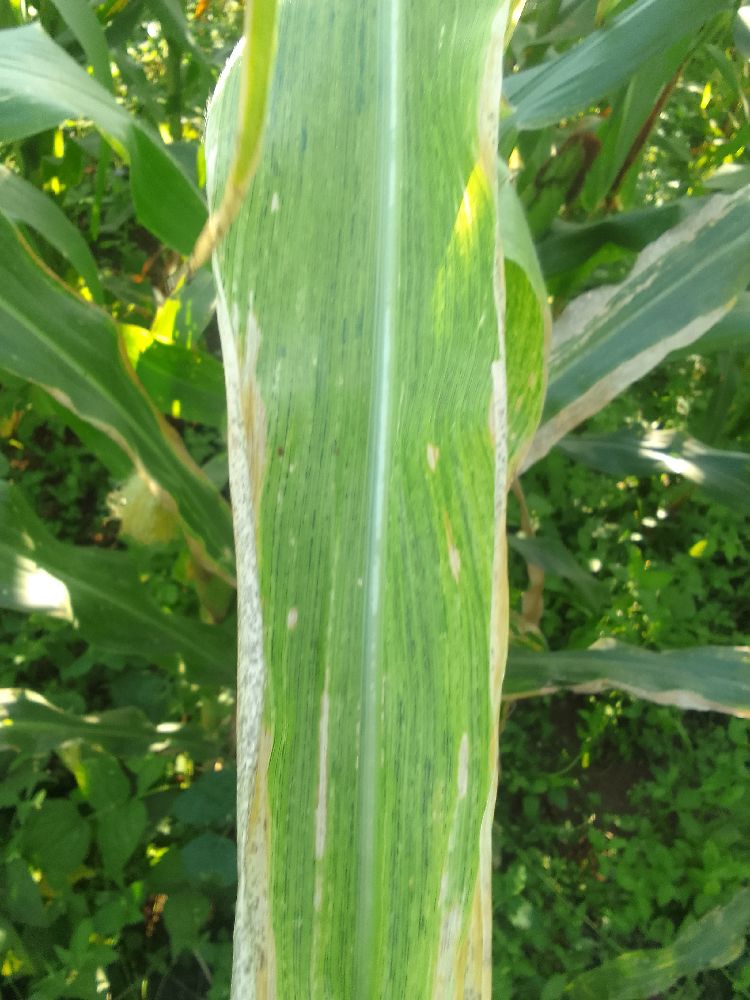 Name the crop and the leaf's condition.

maize, maize lethal necrosis
